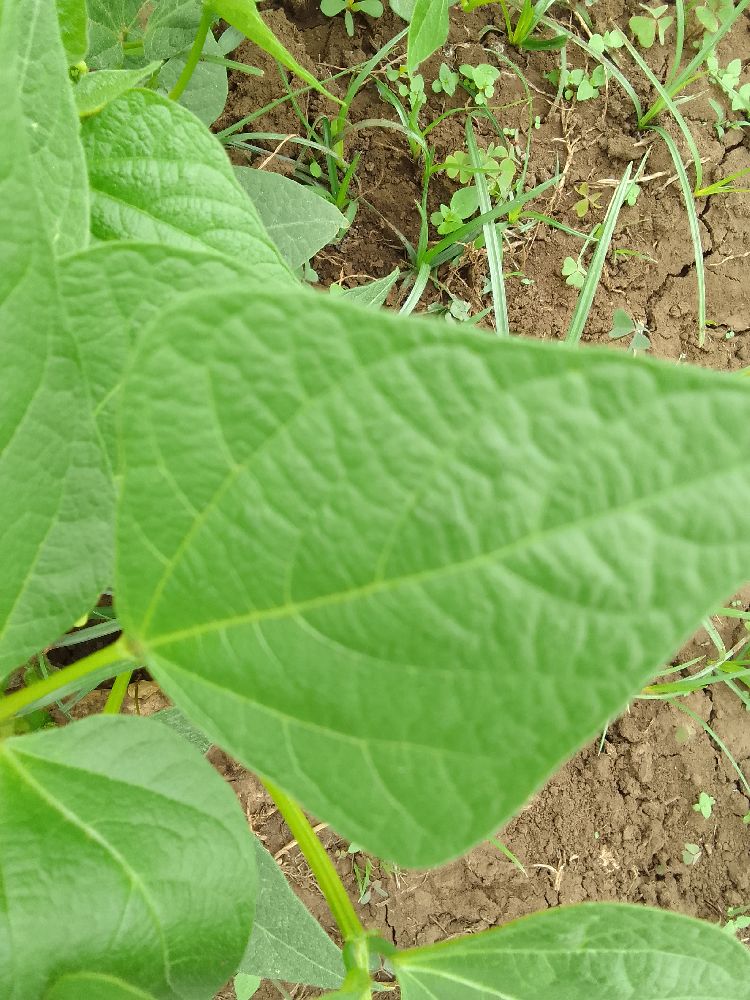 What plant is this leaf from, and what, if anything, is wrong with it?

common bean, healthy
